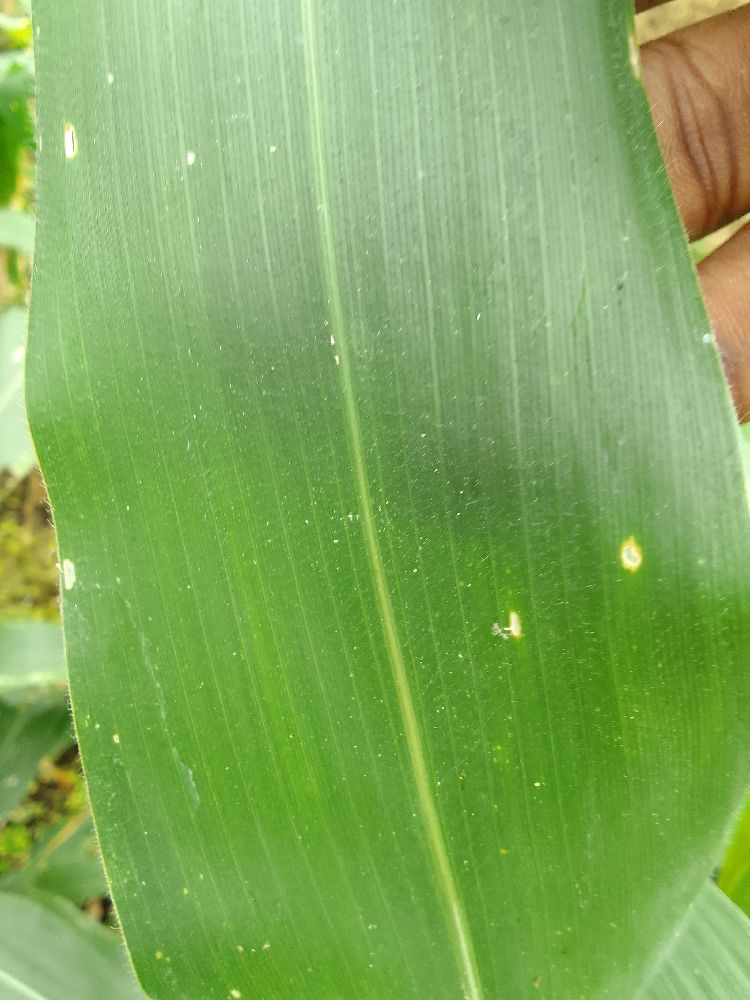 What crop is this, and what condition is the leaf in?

maize, healthy
